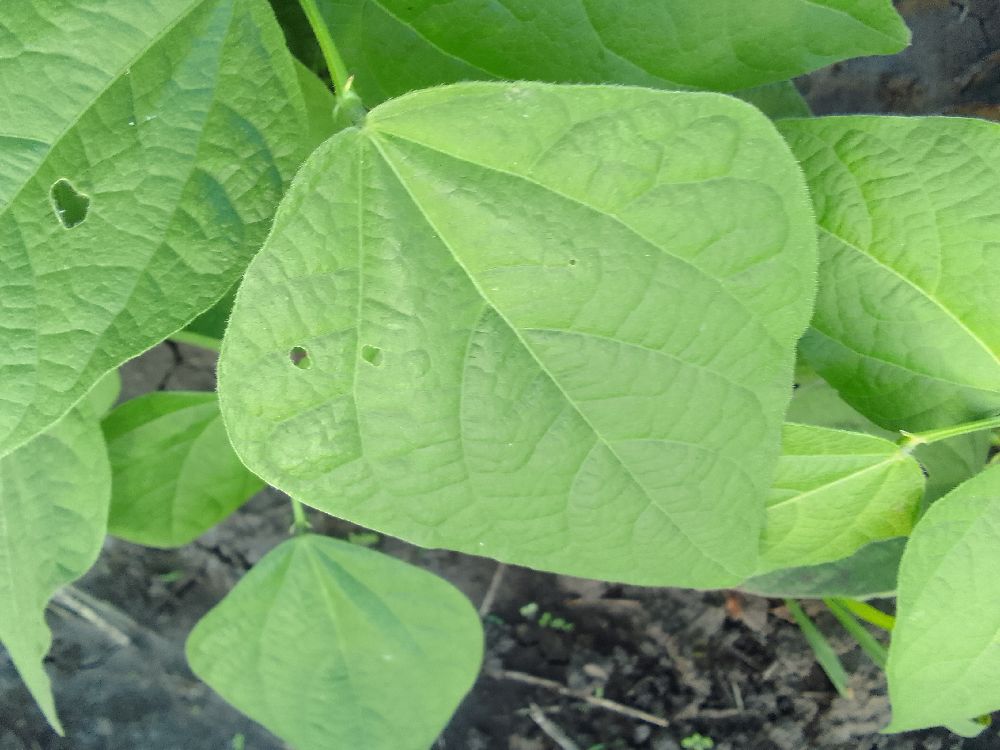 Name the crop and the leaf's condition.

common bean, healthy
